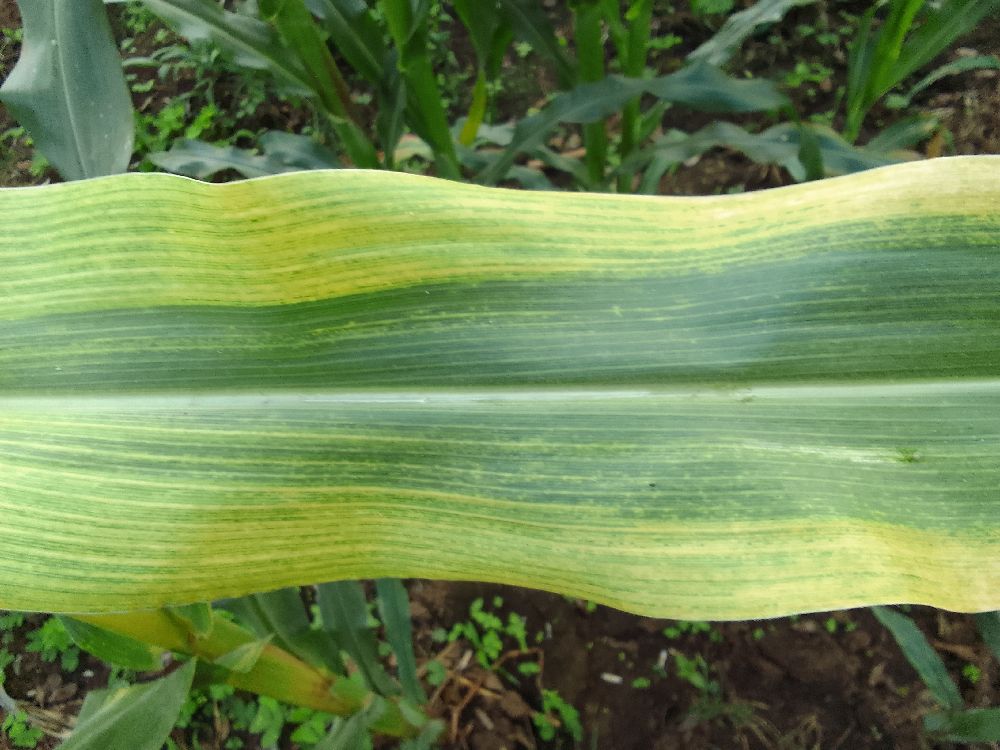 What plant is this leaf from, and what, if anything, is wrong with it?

maize, maize lethal necrosis
